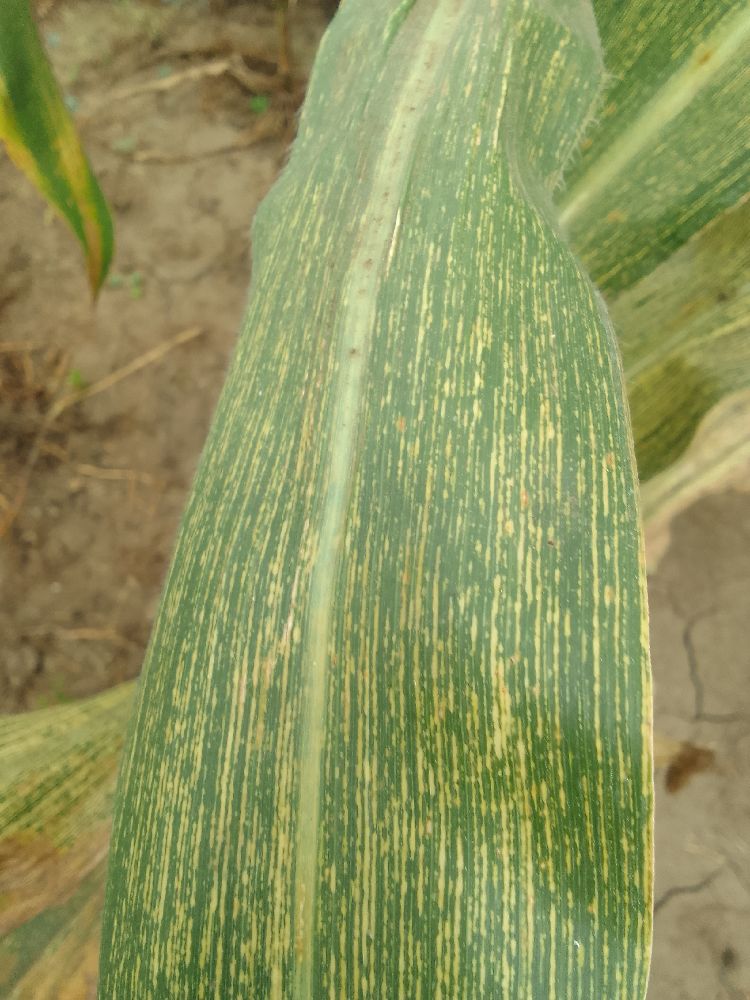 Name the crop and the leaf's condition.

maize, maize streak virus
